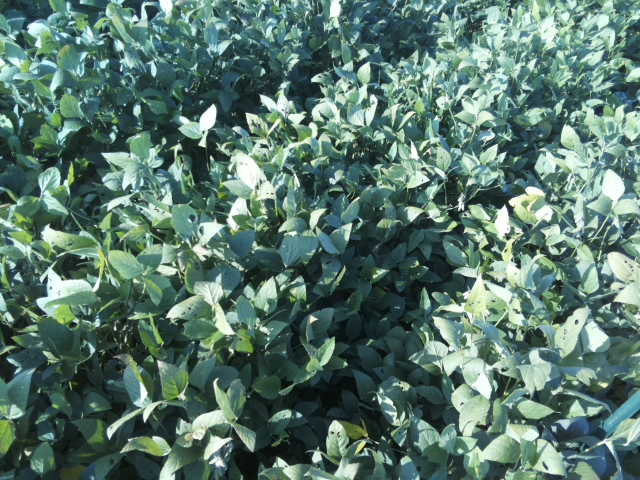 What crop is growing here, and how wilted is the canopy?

soybean, leaflets folding inward at secondary pulvinus with no turgor loss in leaflets or petioles
